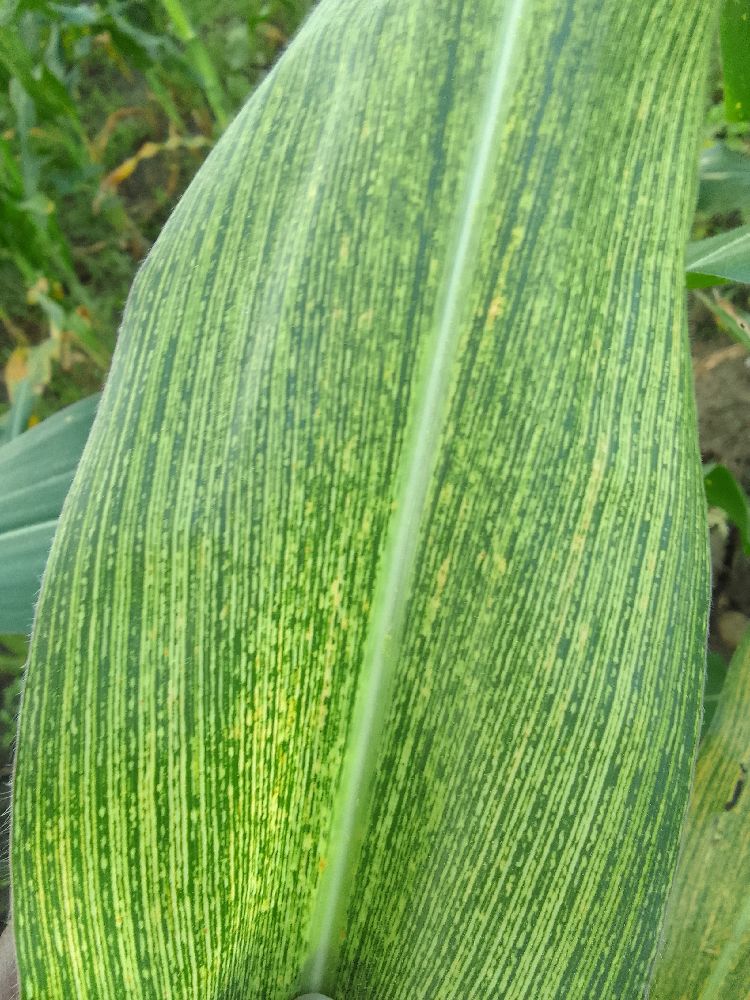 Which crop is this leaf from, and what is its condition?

maize, maize streak virus
